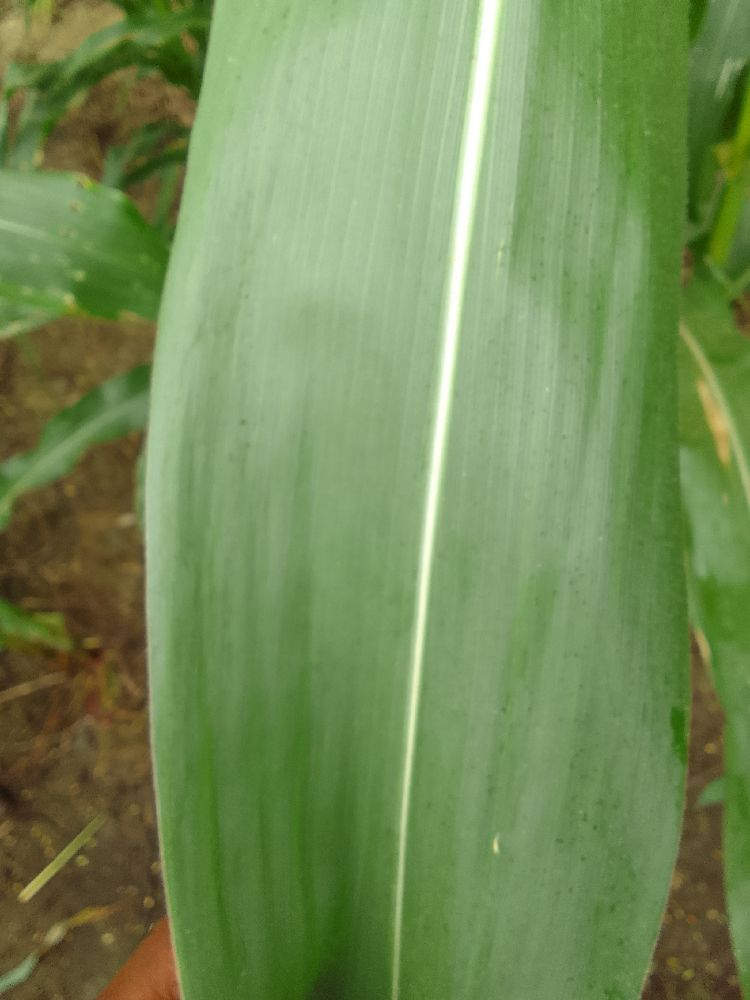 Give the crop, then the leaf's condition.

maize, healthy
